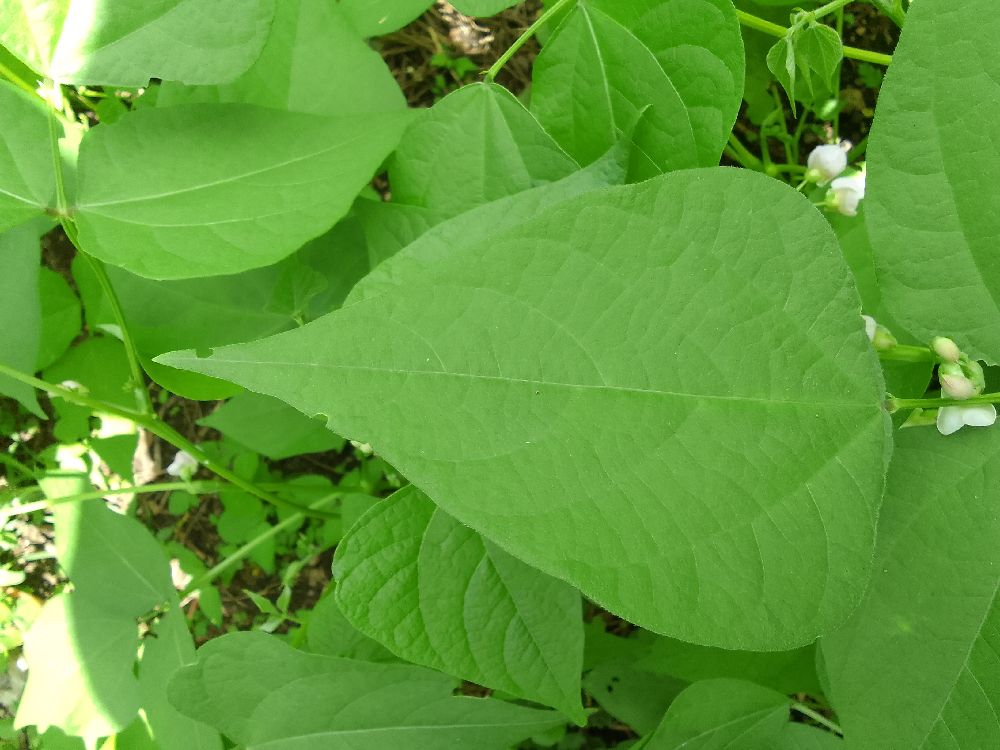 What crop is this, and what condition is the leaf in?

common bean, healthy
